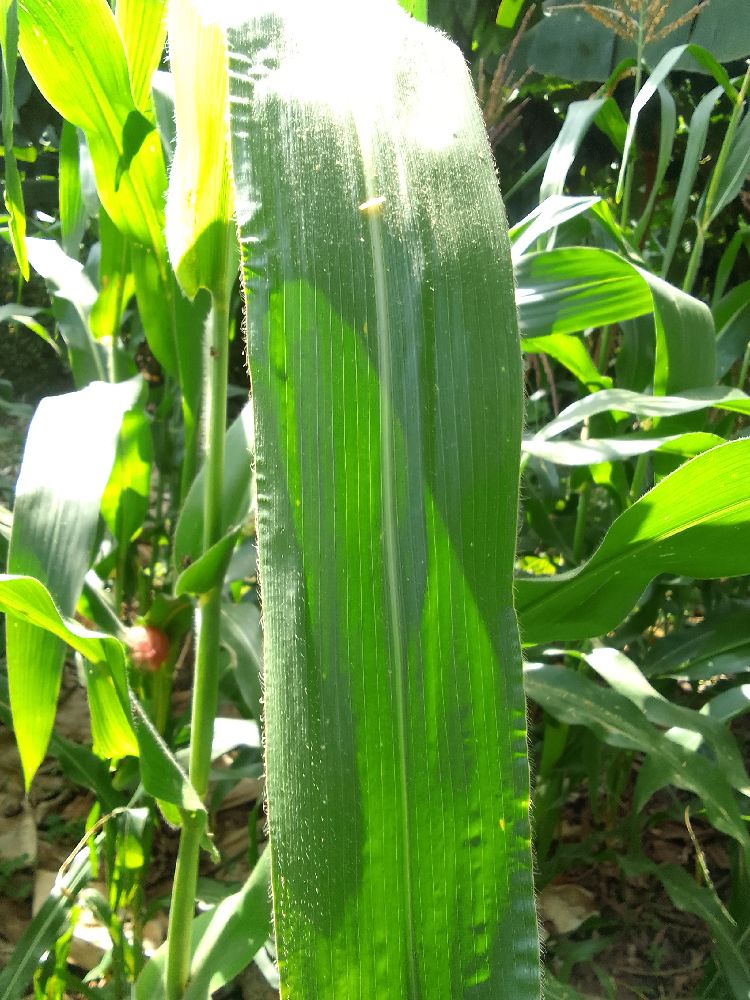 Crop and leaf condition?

maize, healthy
